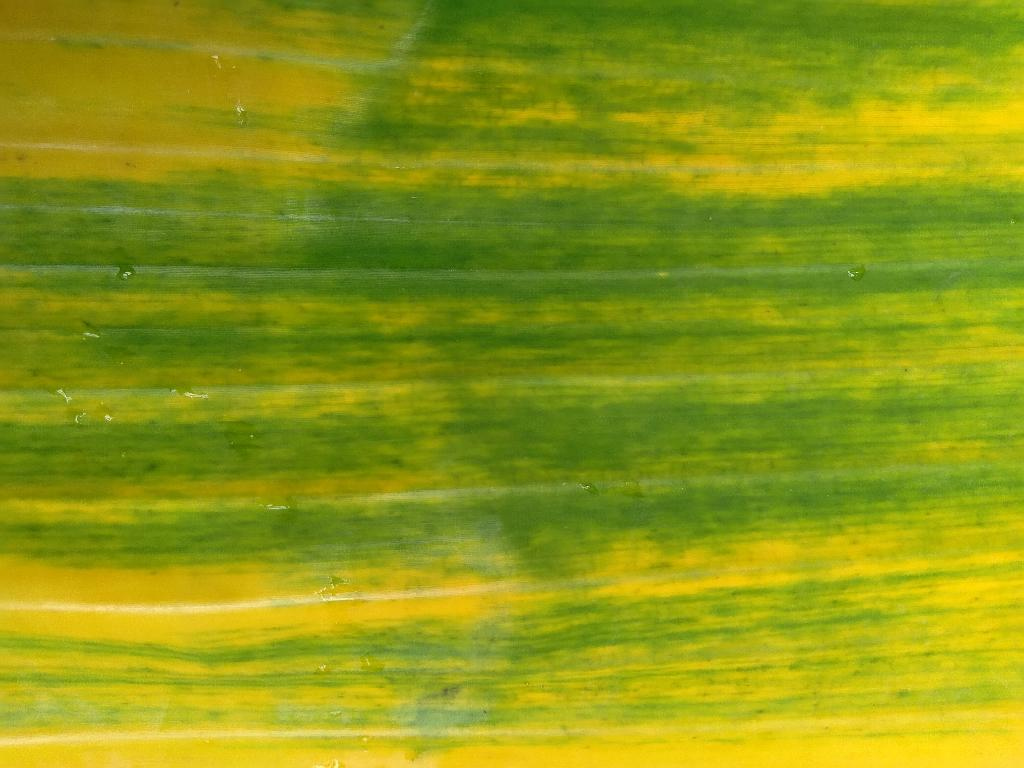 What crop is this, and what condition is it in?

banana, fusarium wilt race 1
